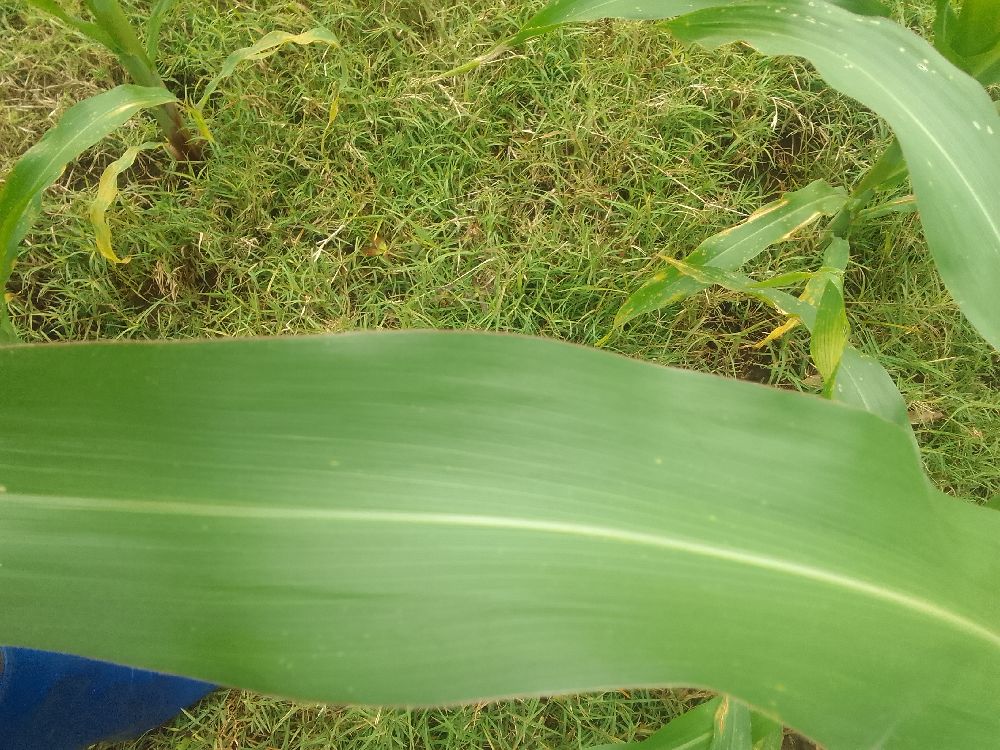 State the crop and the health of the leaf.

maize, healthy
